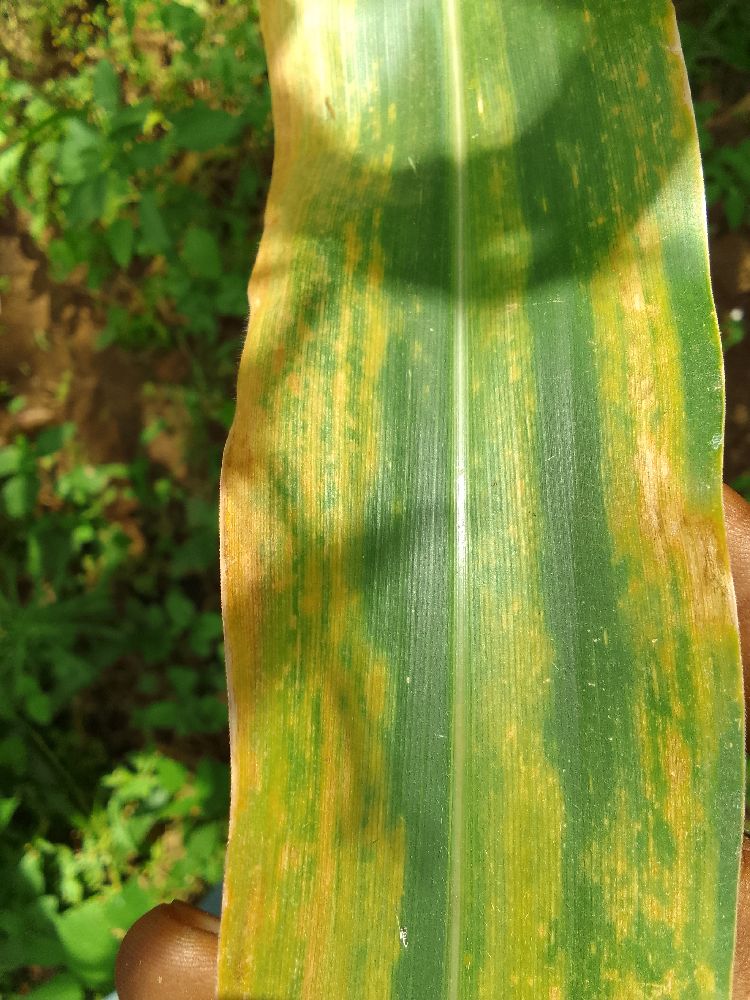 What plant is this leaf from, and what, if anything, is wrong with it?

maize, maize lethal necrosis
